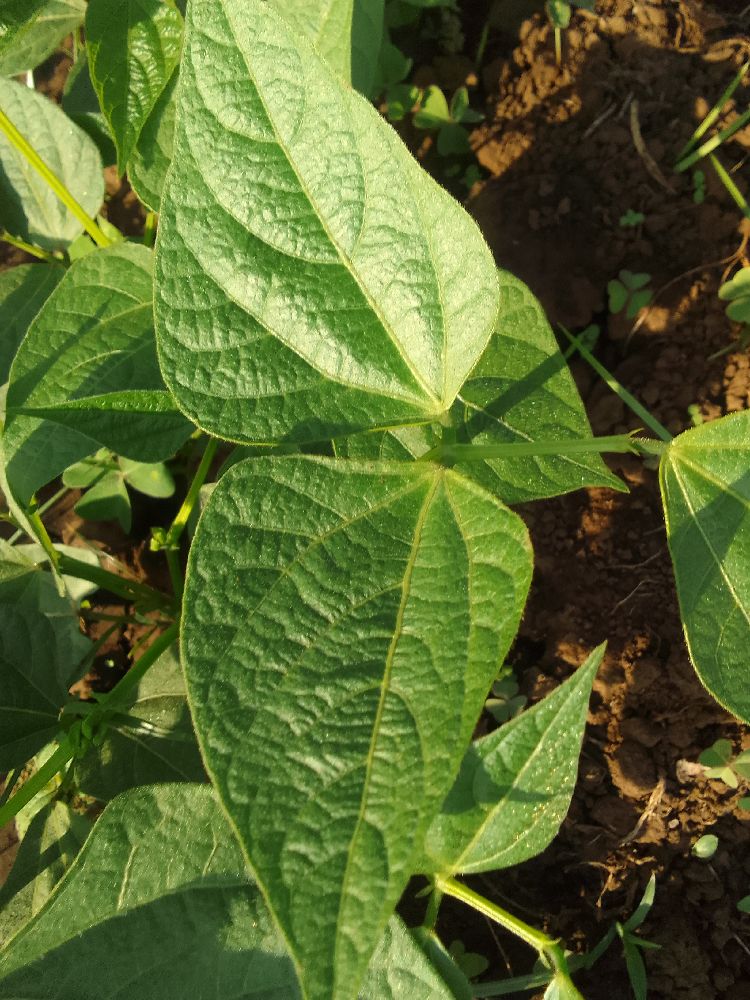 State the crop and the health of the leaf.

common bean, healthy
